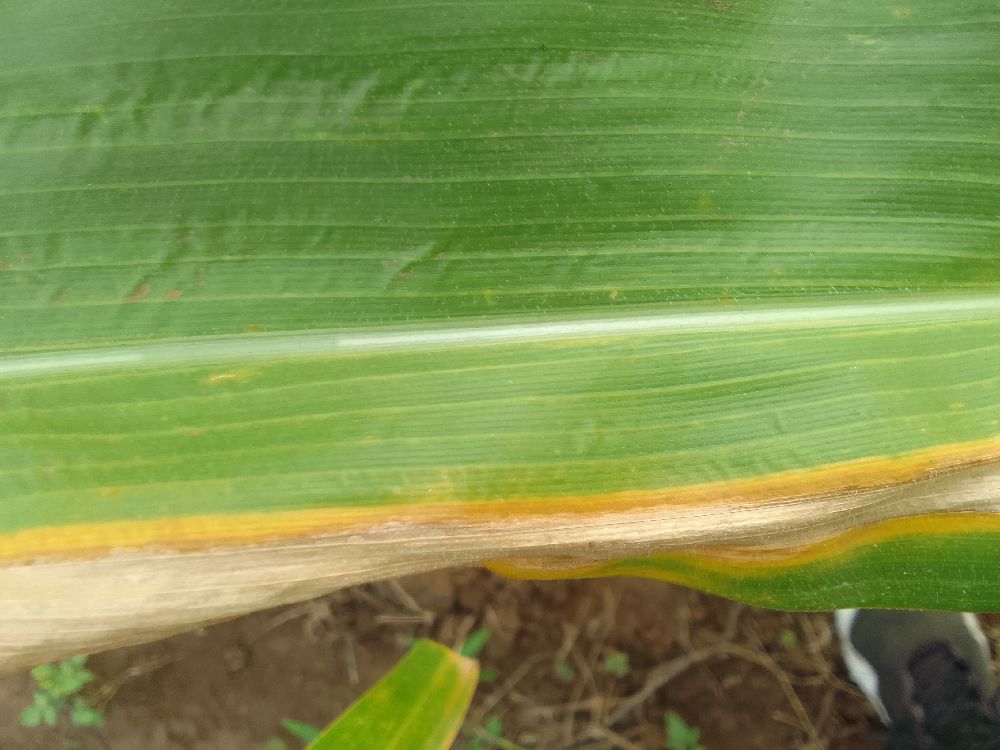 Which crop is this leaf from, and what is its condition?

maize, maize lethal necrosis
